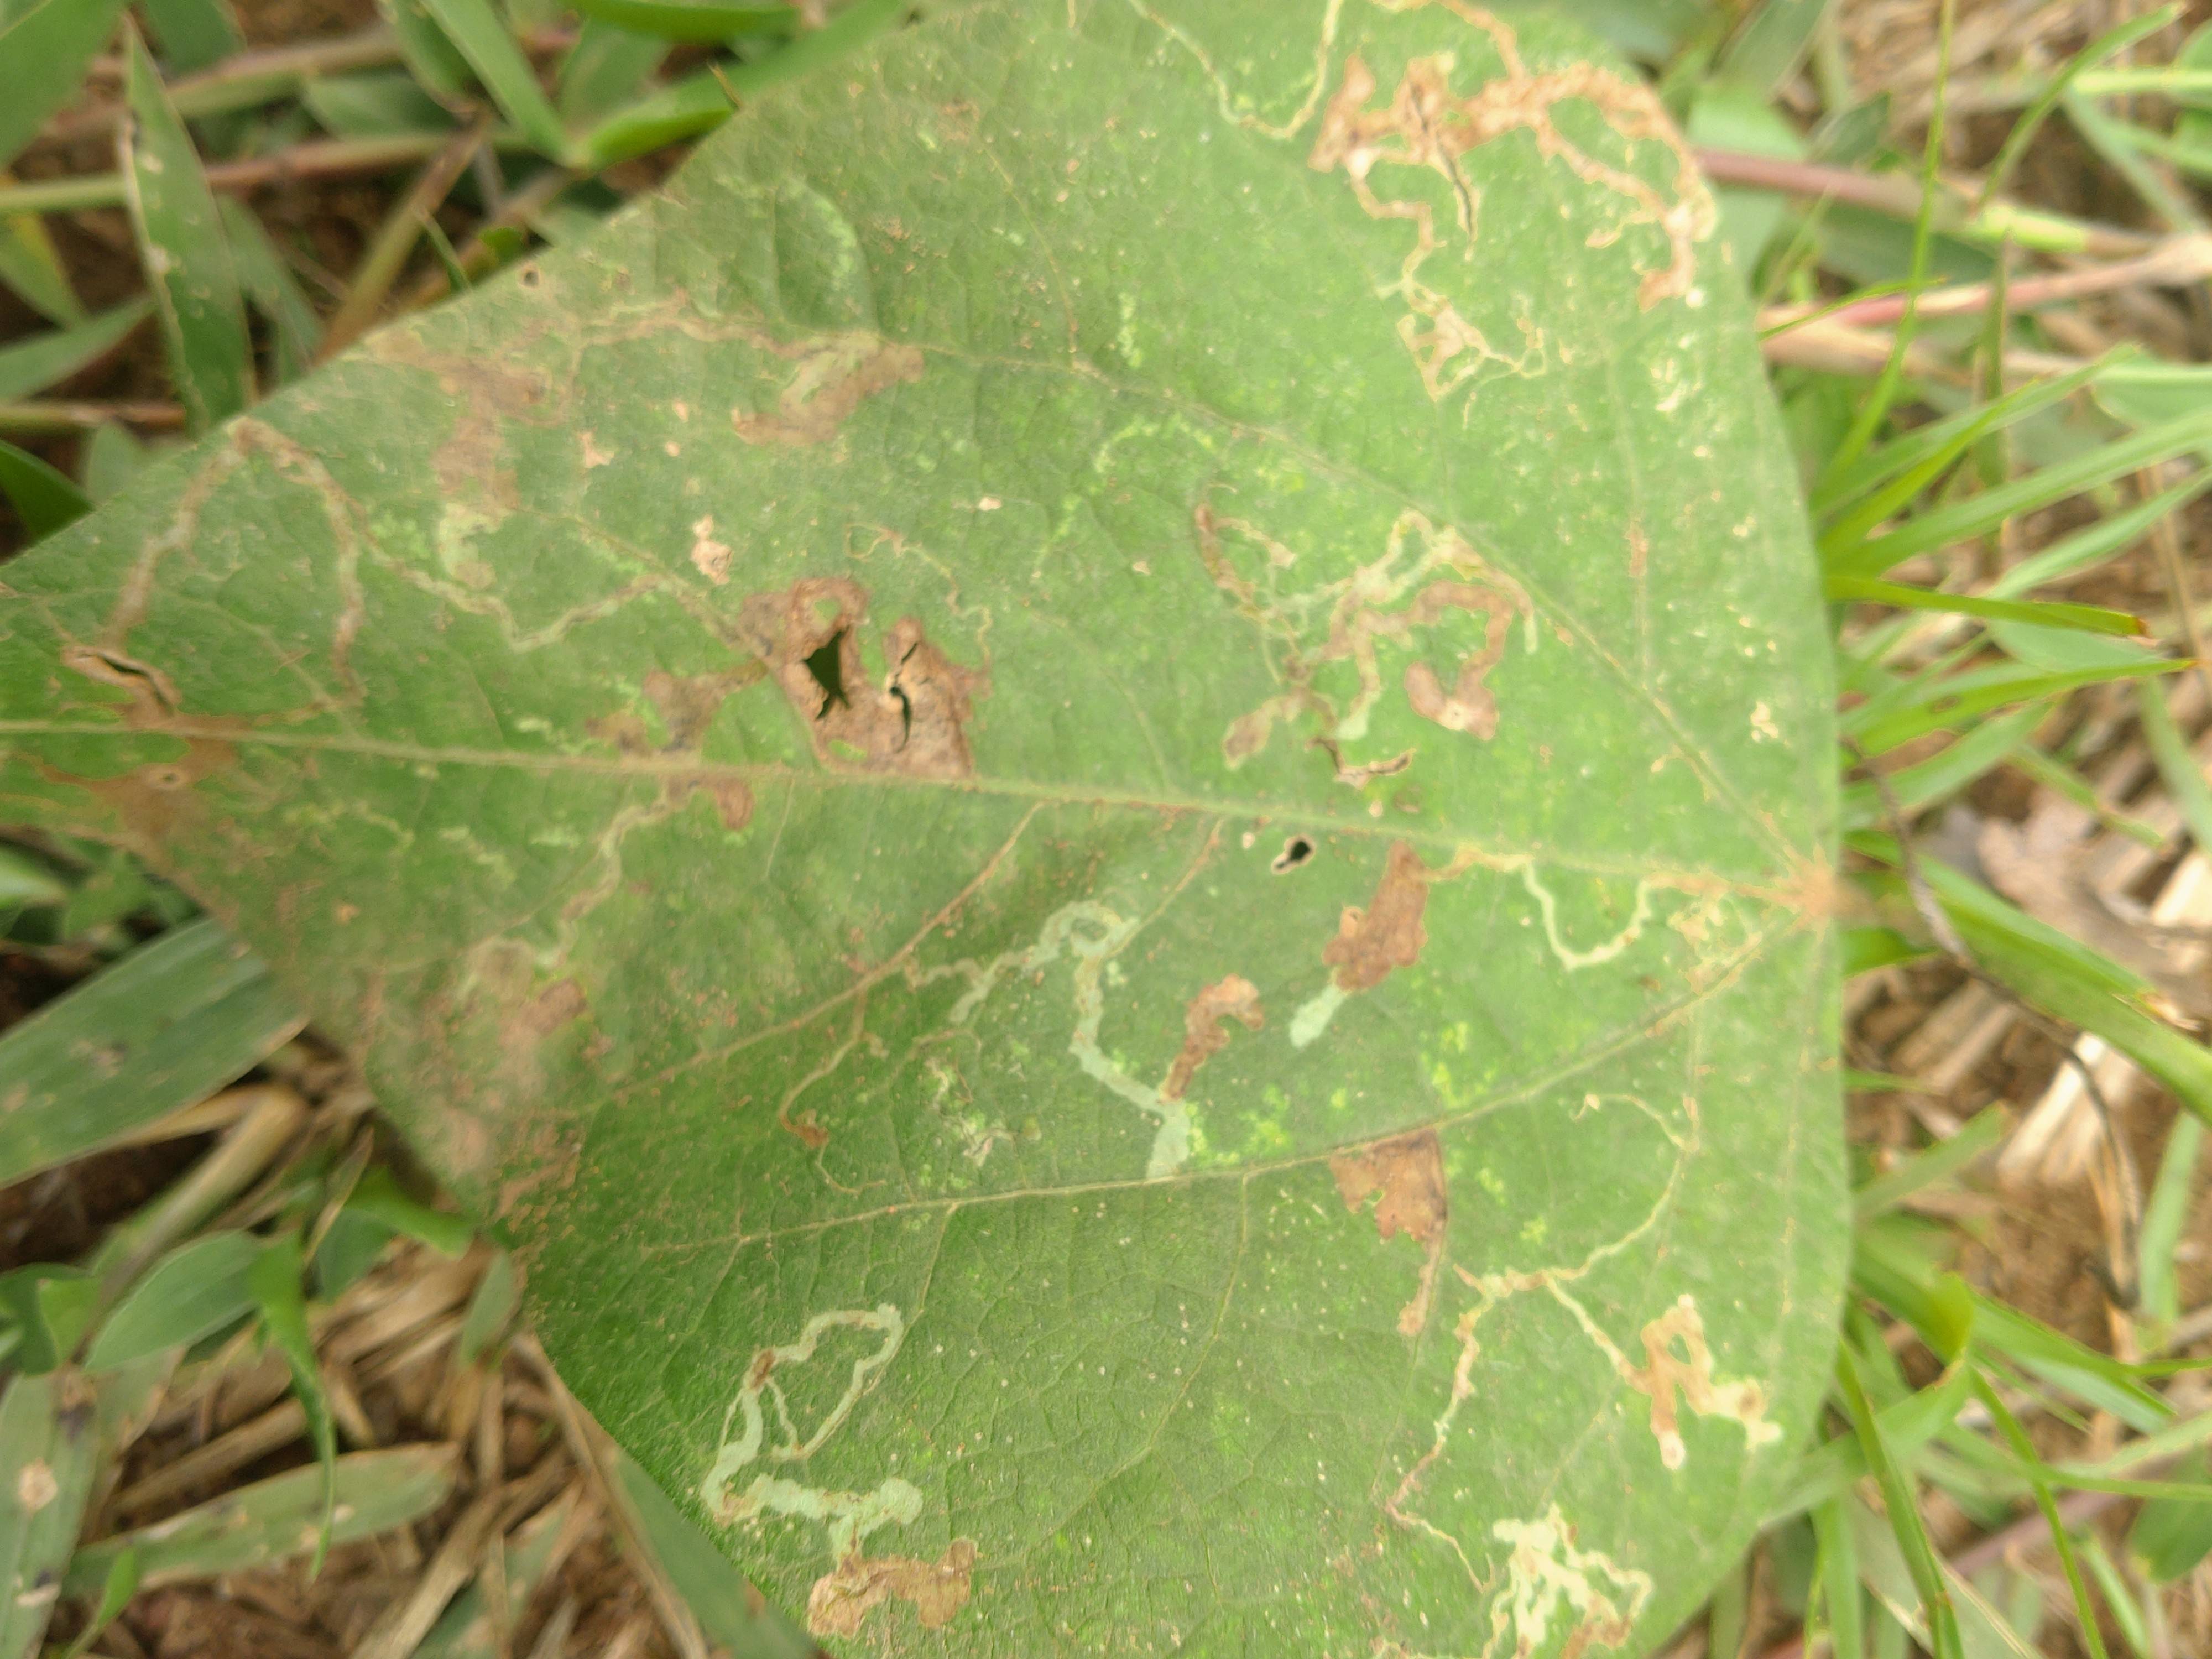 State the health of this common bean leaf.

anthracnose
